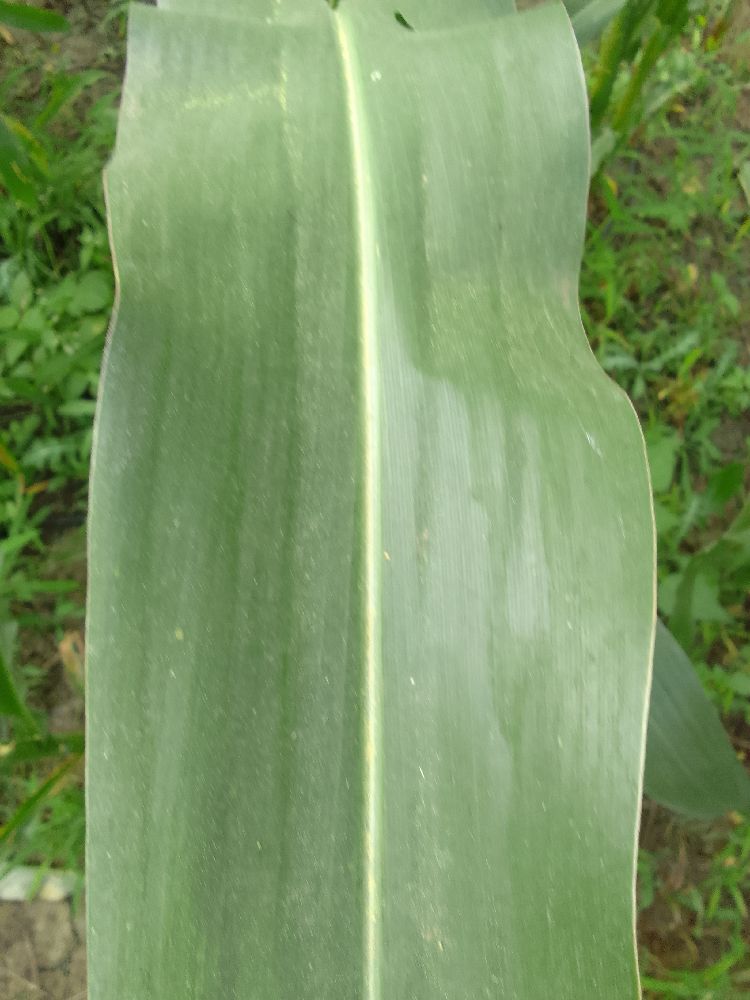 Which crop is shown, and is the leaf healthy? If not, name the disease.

maize, healthy
